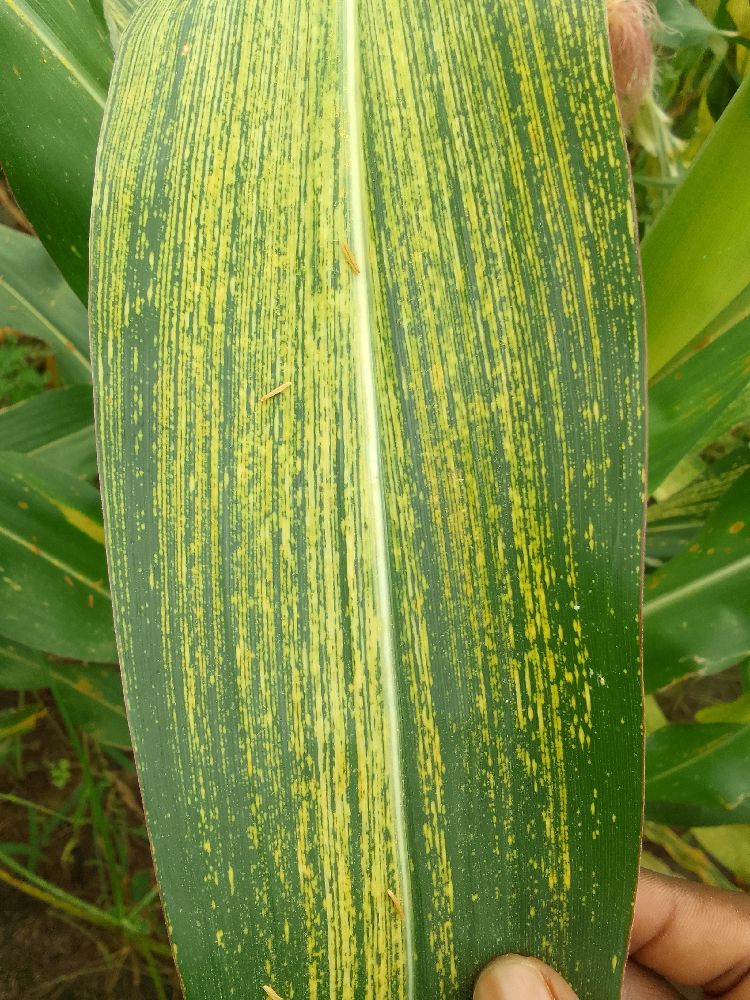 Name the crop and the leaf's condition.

maize, maize streak virus
